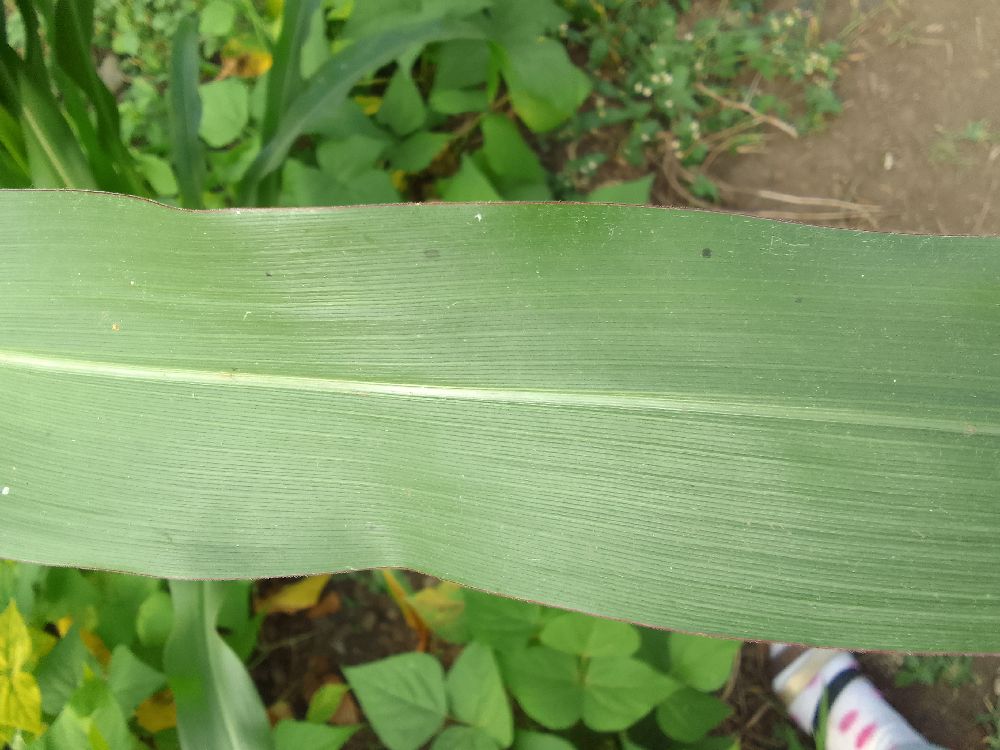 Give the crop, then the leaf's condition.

maize, healthy
